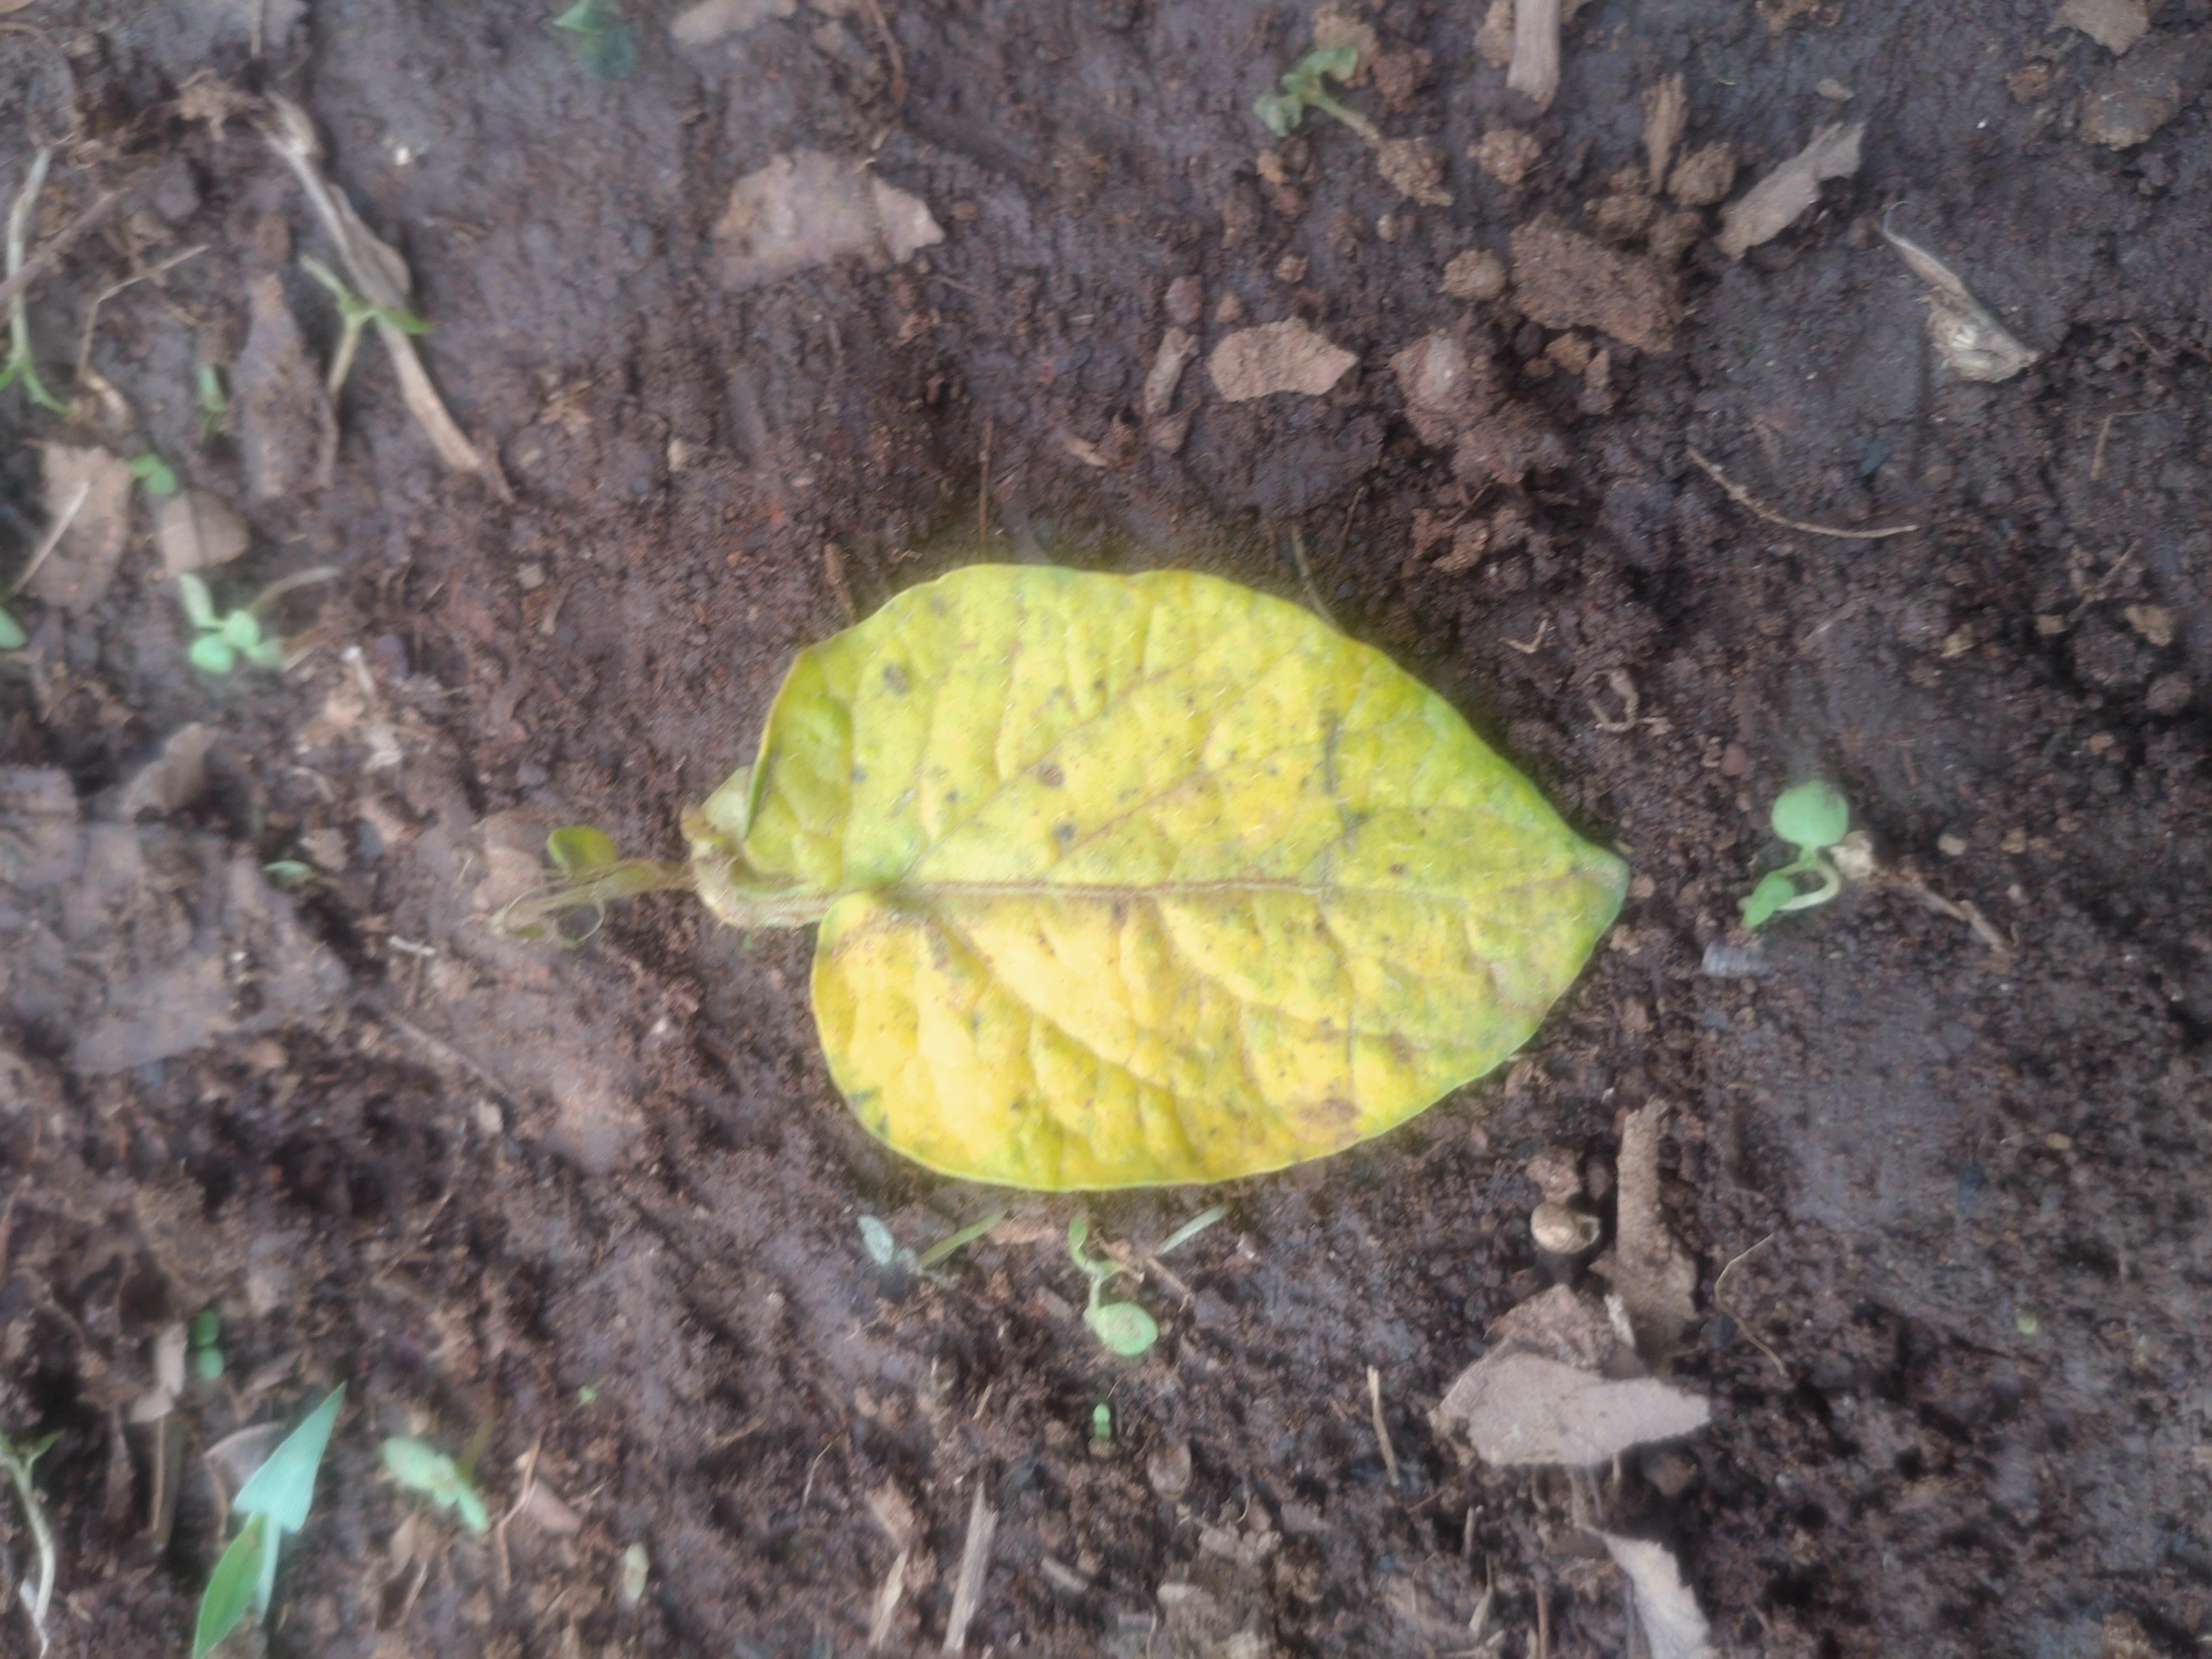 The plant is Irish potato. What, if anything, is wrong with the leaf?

late blight
